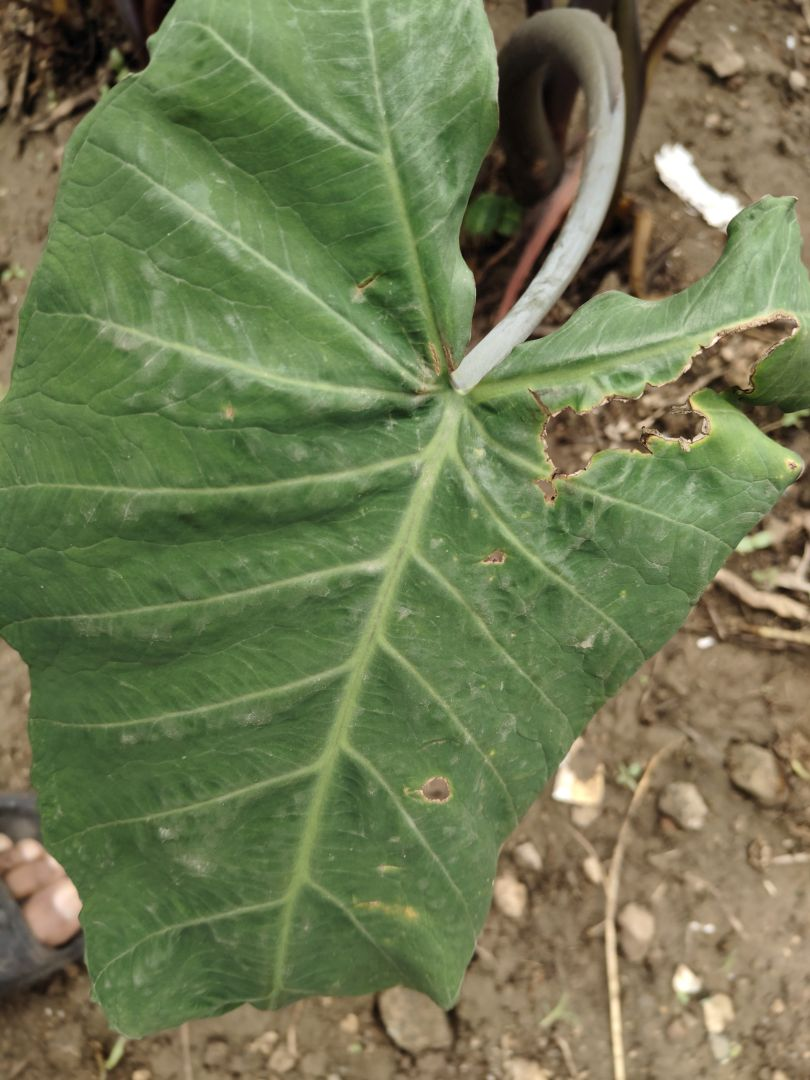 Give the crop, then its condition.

taro, leaf blight
